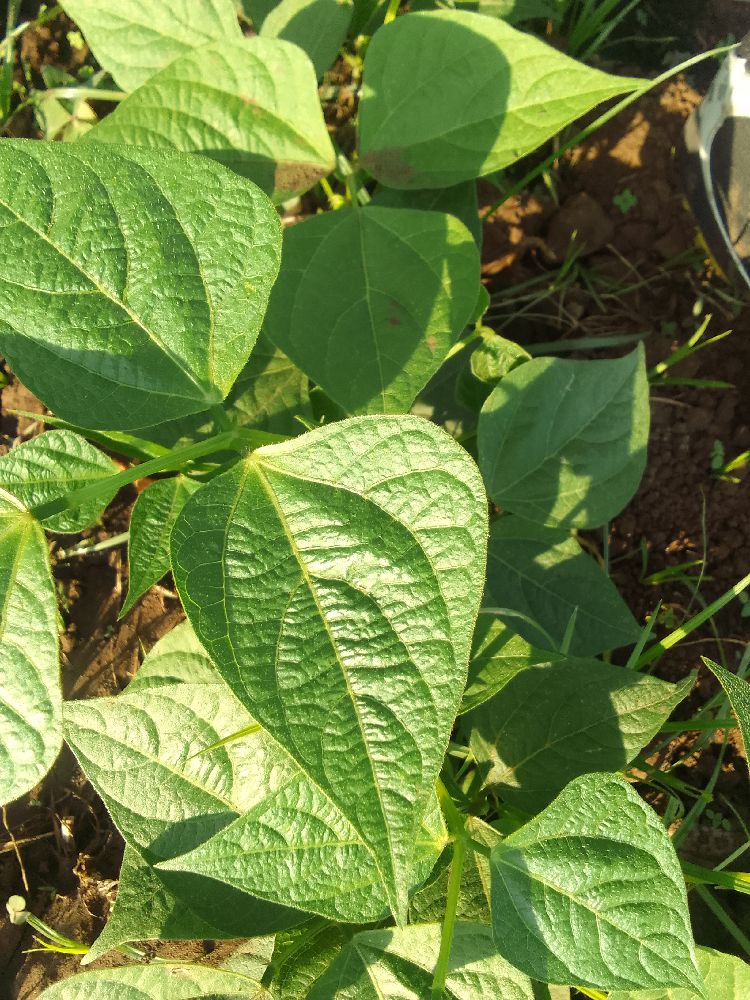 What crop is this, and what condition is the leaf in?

common bean, healthy
